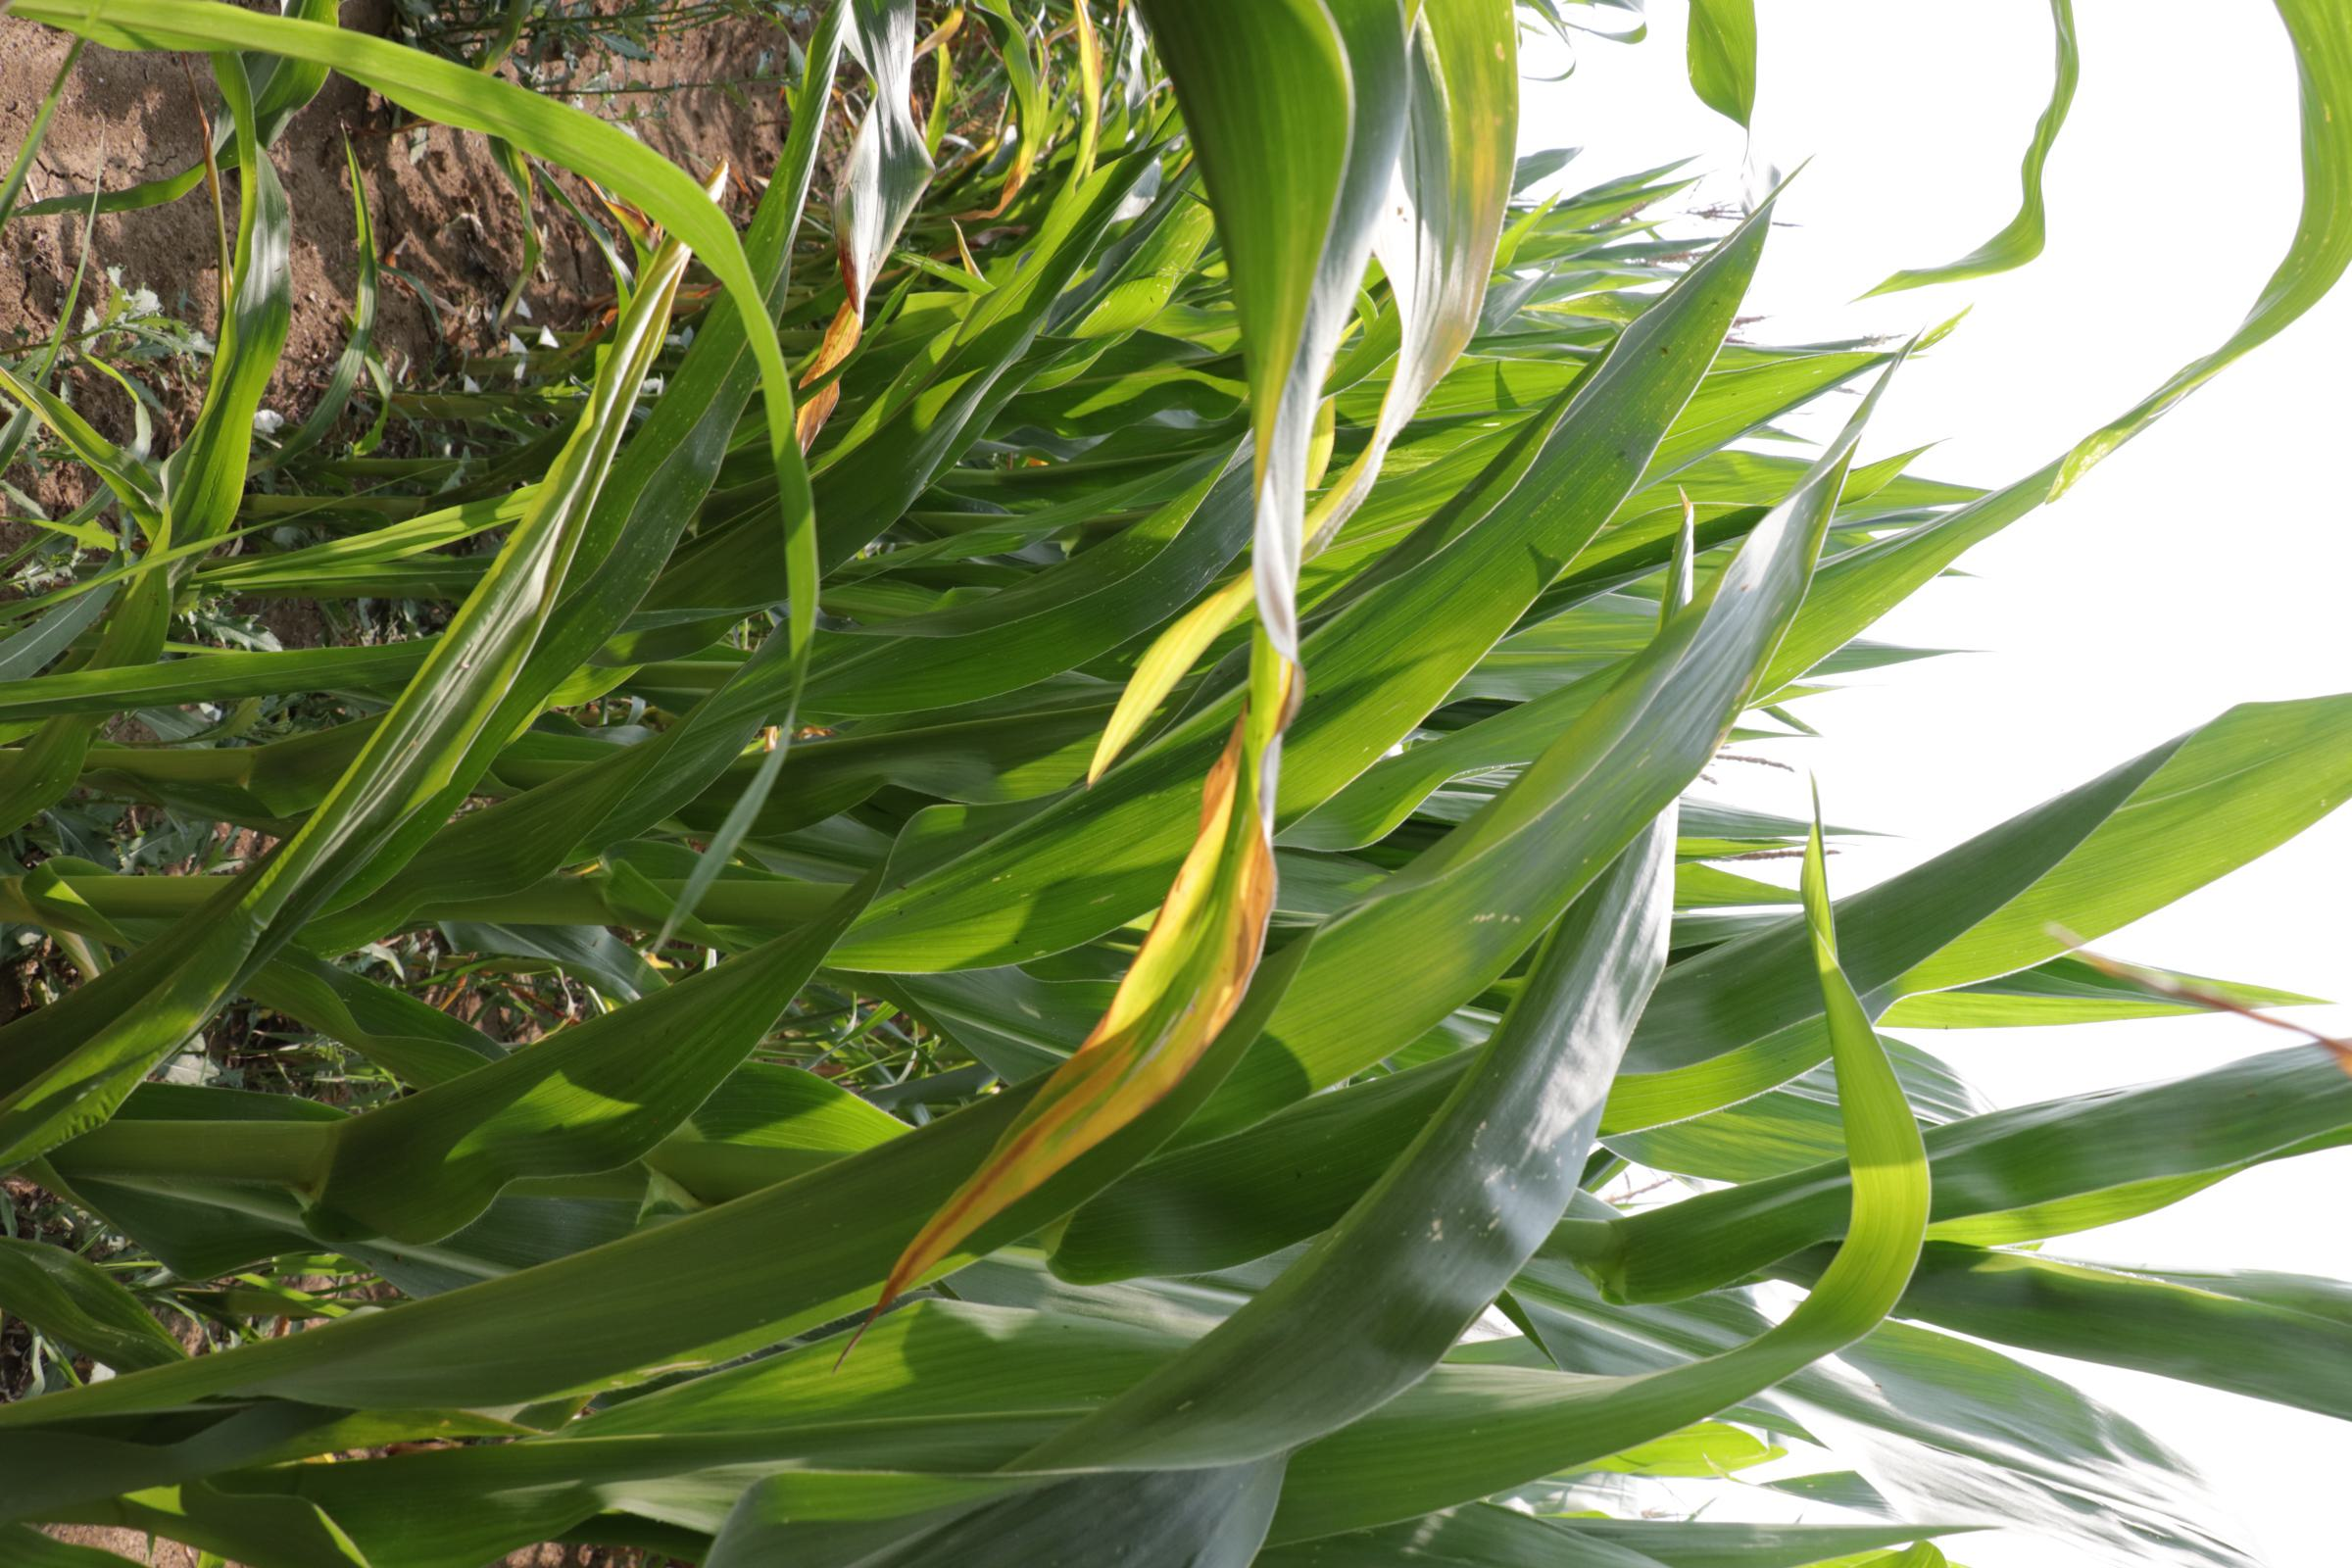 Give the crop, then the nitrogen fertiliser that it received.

maize, no added nitrogen
